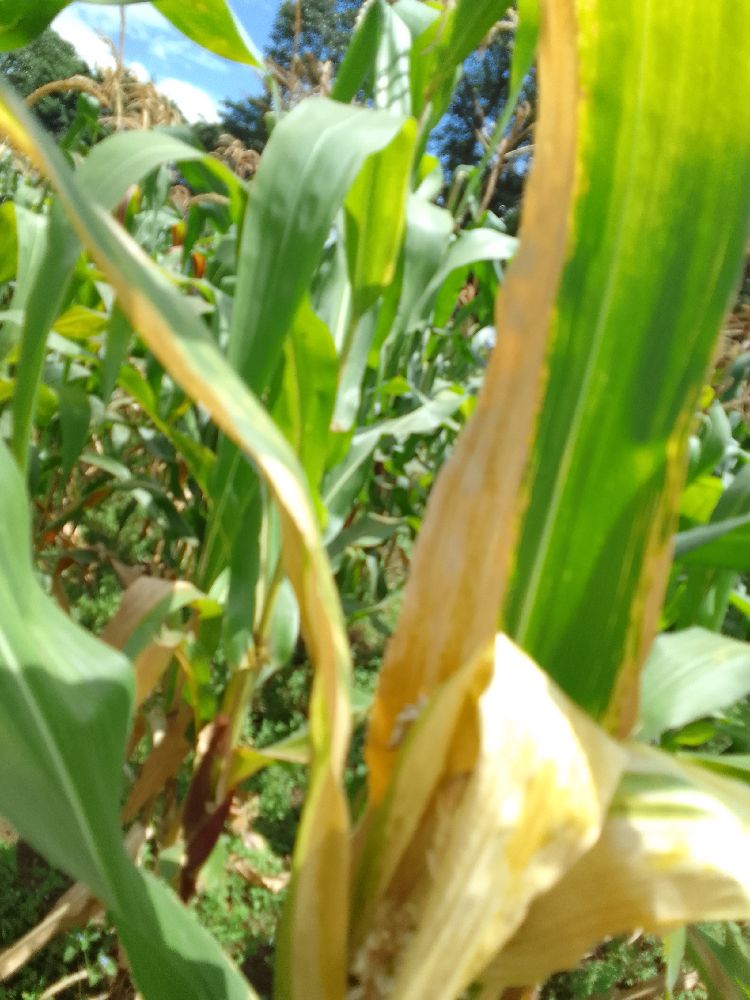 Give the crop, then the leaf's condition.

maize, maize lethal necrosis
